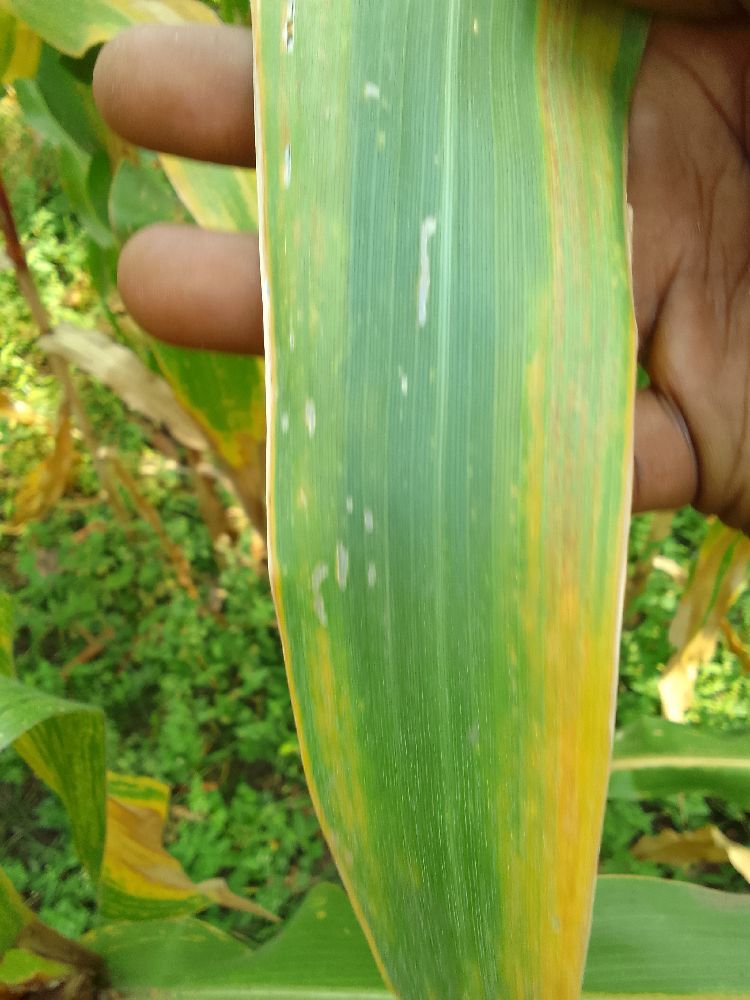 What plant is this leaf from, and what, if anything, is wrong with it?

maize, maize lethal necrosis
